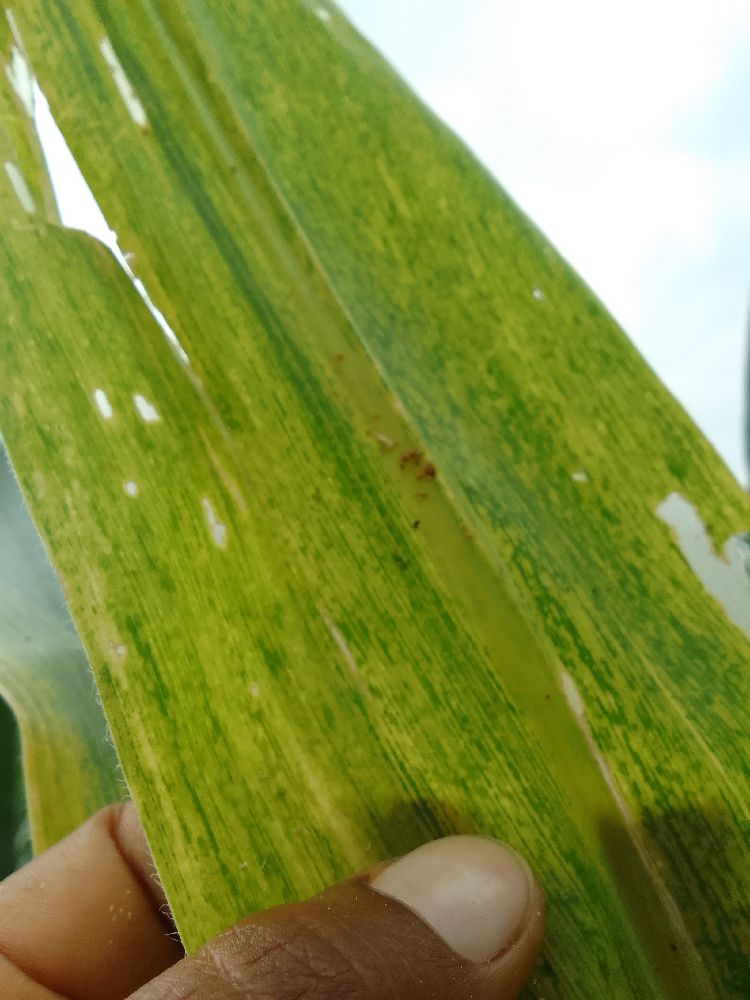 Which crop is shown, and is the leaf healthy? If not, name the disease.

maize, maize lethal necrosis
